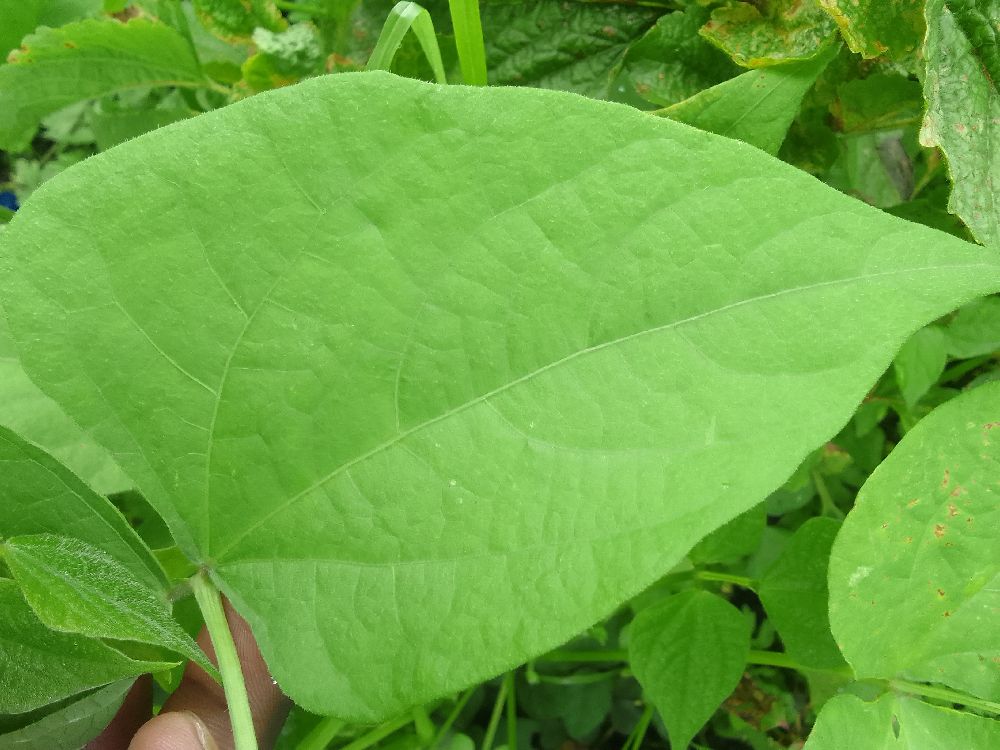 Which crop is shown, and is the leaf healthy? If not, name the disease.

common bean, healthy
